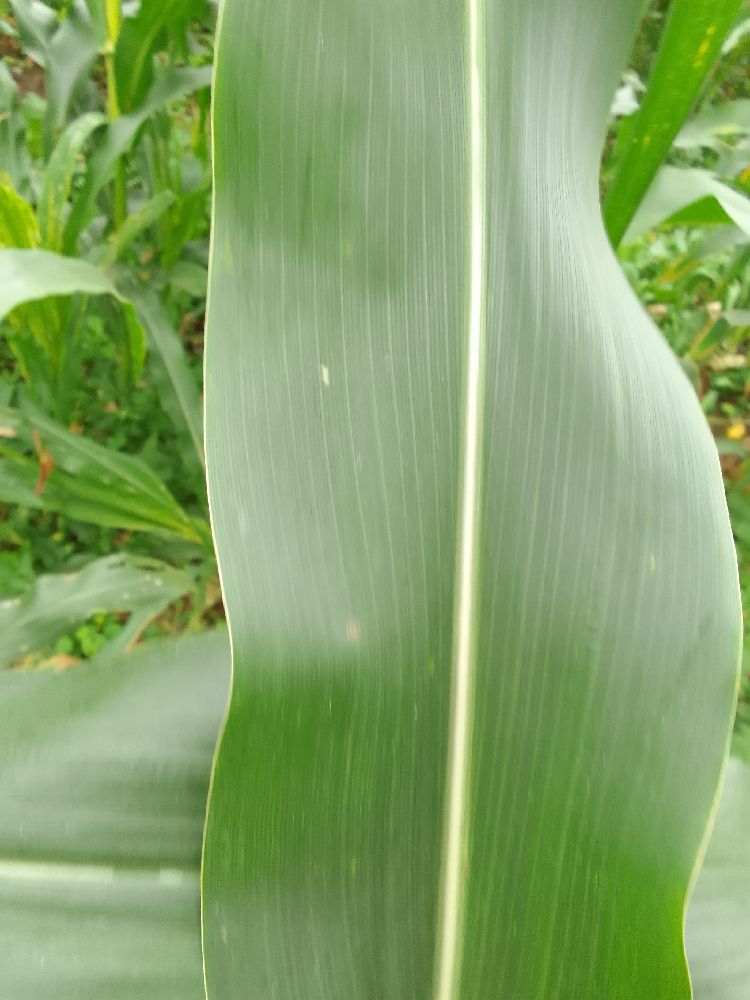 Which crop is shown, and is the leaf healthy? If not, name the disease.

maize, healthy
